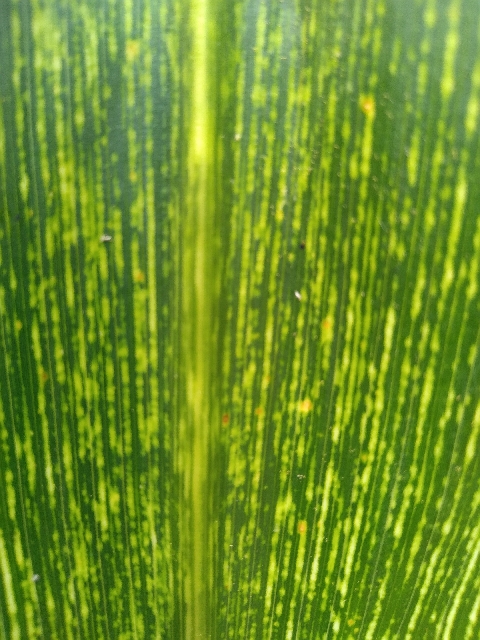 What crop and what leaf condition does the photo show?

maize, maize streak virus
